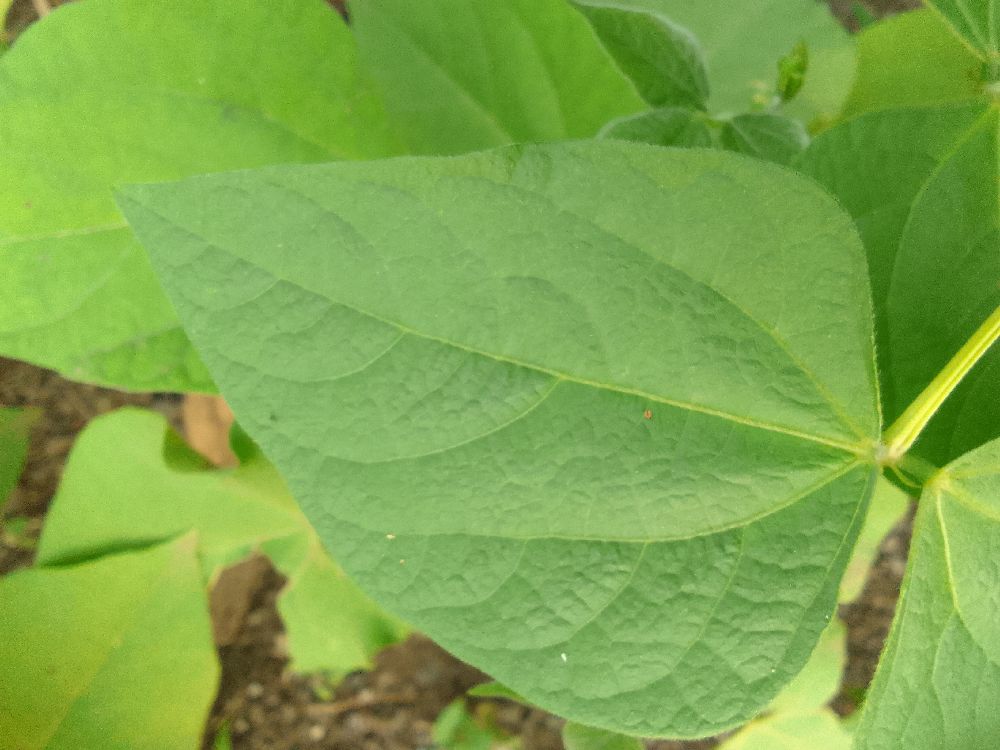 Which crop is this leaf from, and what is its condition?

common bean, healthy
